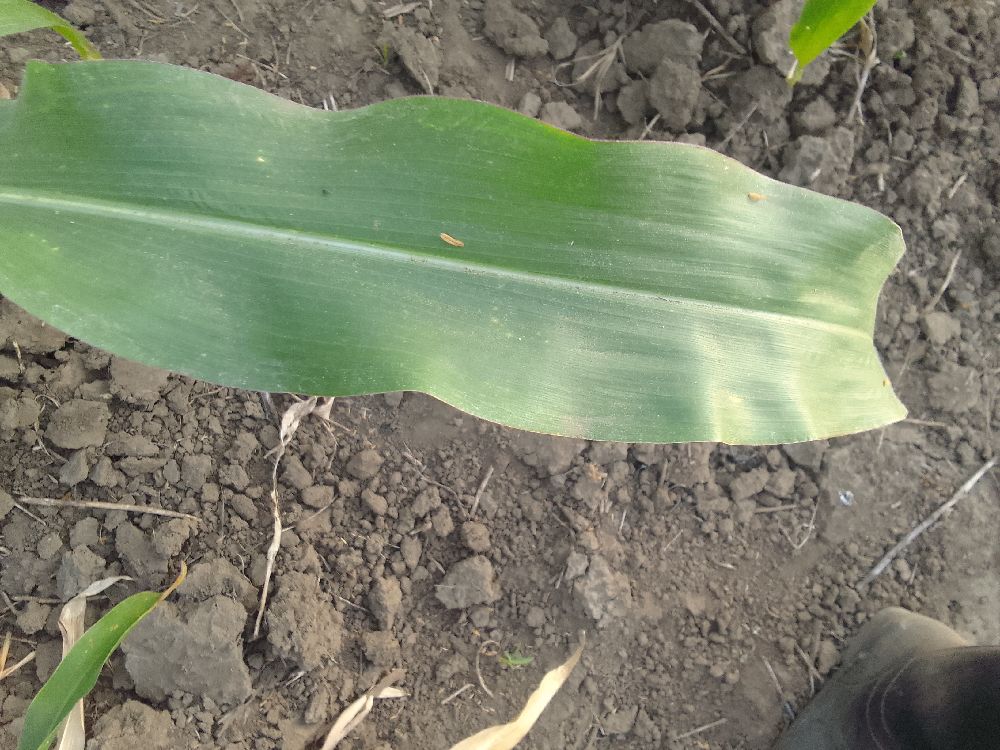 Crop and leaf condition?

maize, healthy
